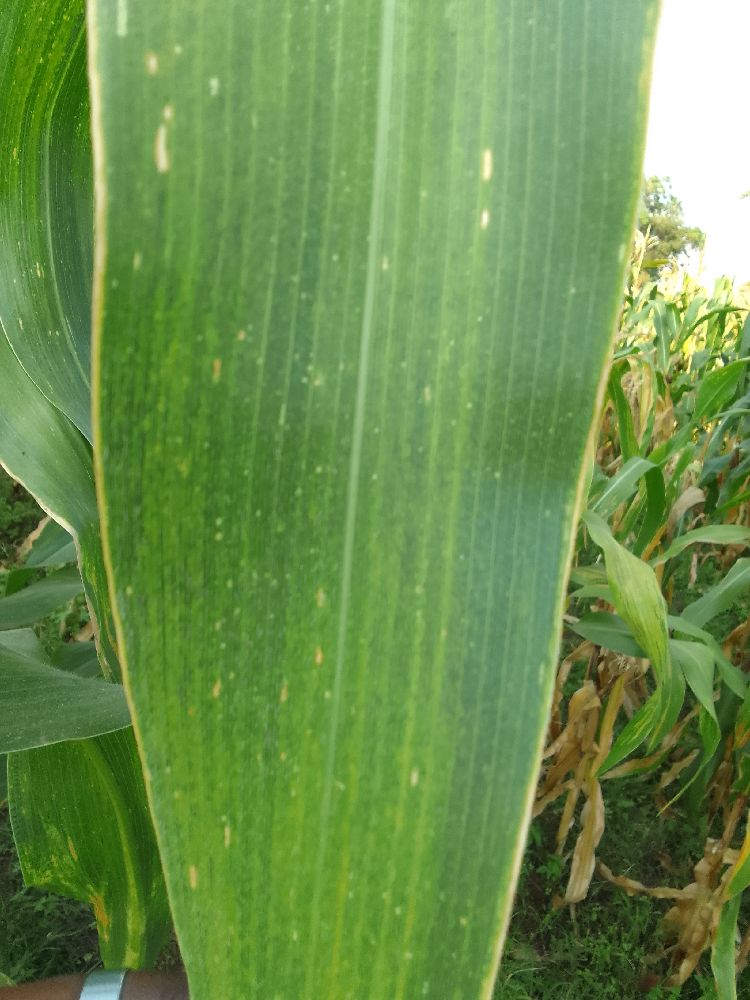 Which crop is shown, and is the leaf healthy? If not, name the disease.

maize, maize lethal necrosis
